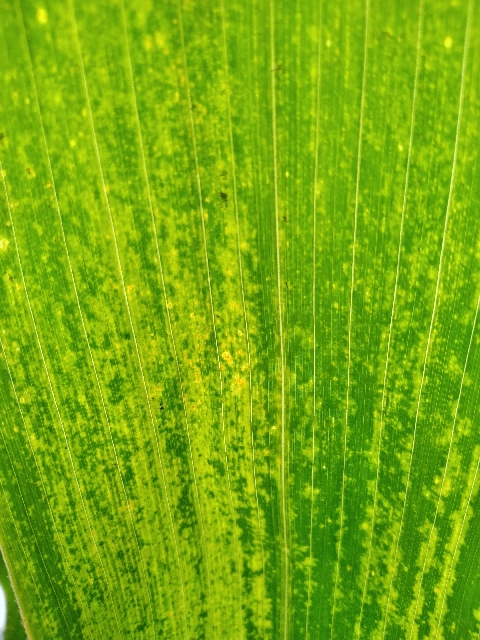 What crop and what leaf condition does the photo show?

maize, maize lethal necrosis
